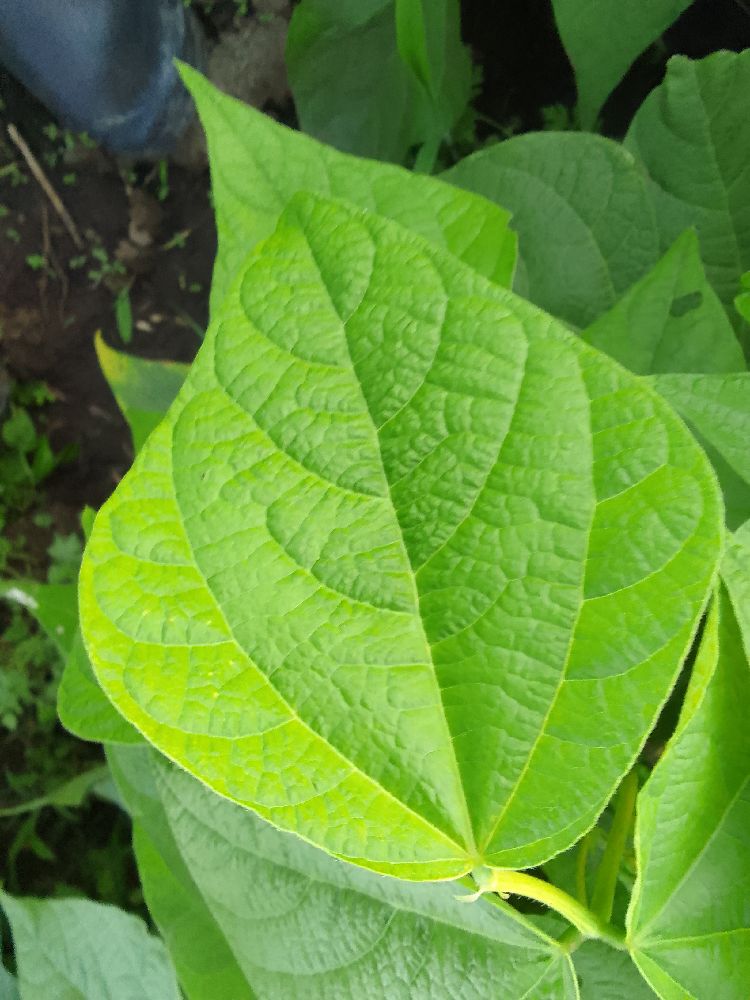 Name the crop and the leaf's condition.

common bean, healthy
